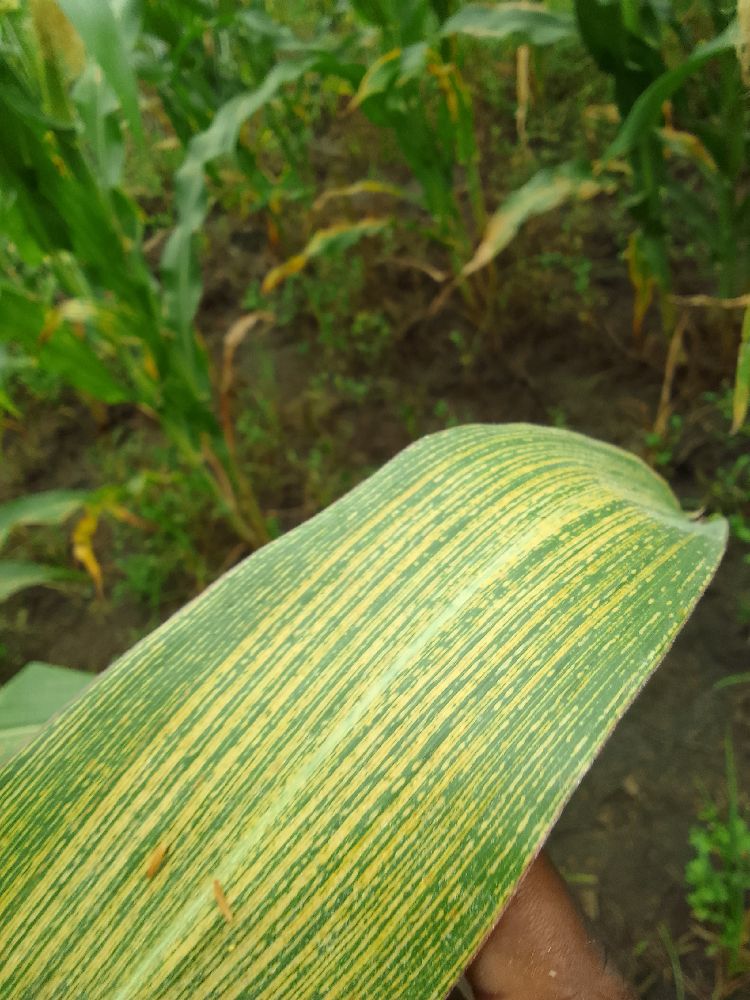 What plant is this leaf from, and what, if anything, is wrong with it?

maize, maize streak virus
